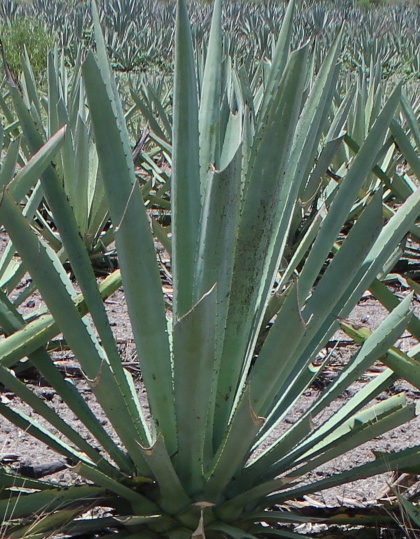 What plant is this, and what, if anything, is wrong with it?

agave, spotted
